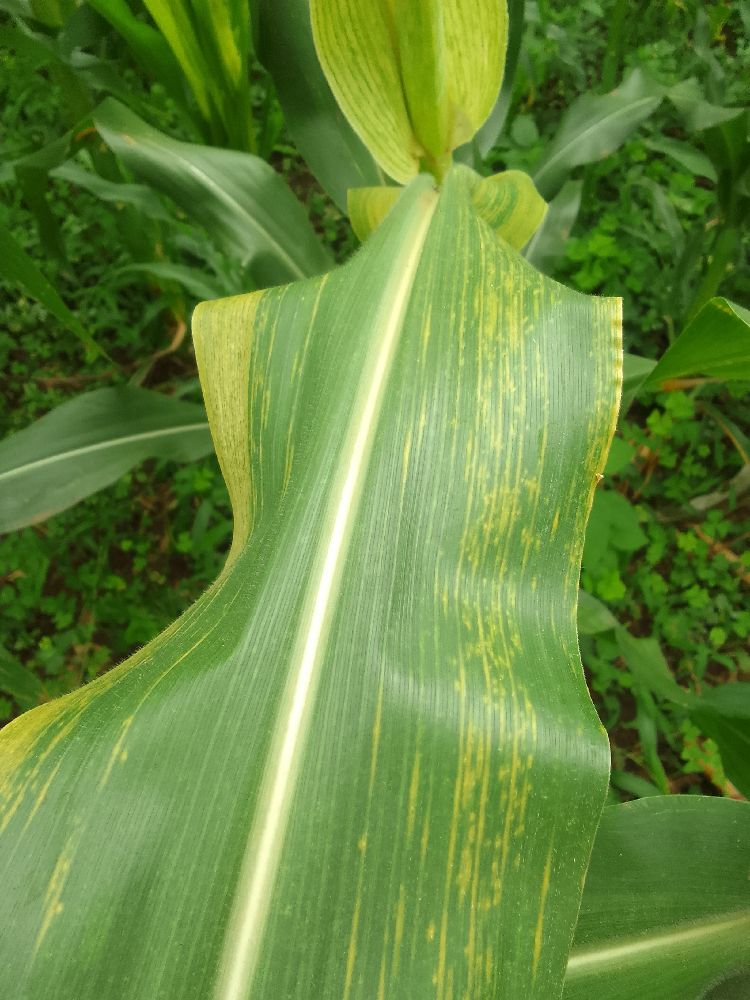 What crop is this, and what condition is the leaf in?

maize, maize lethal necrosis
